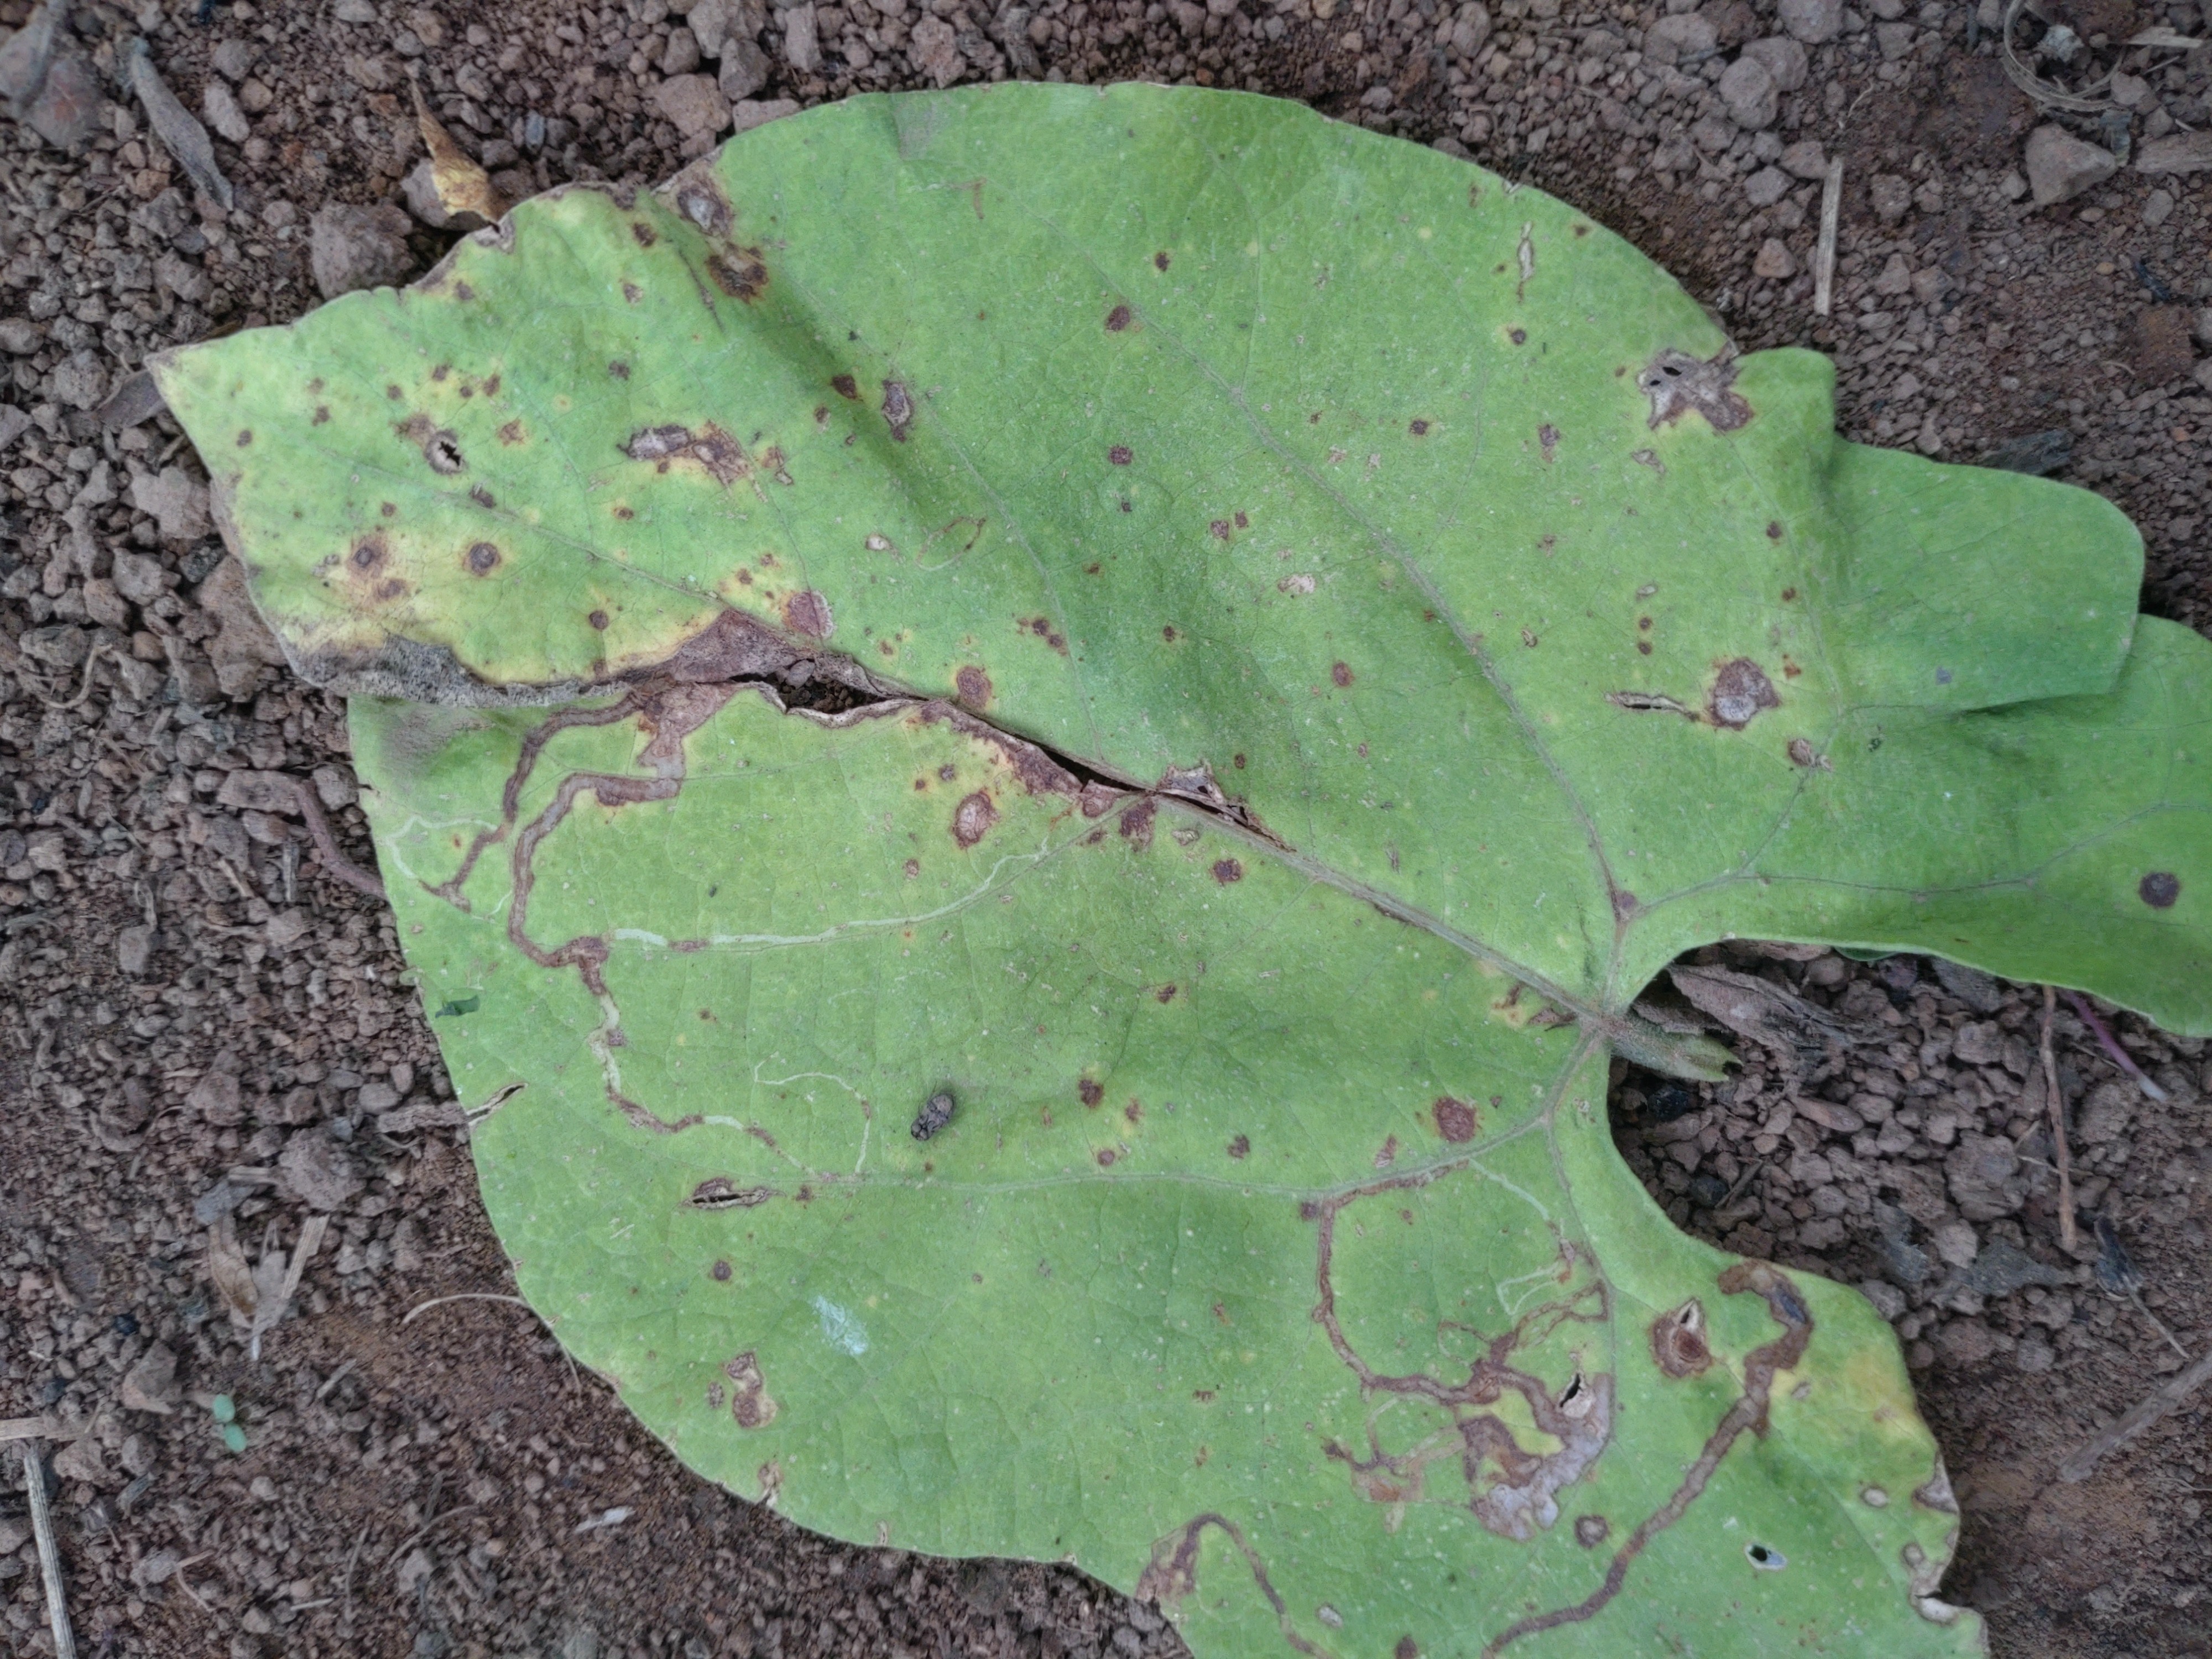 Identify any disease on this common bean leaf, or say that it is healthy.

anthracnose
